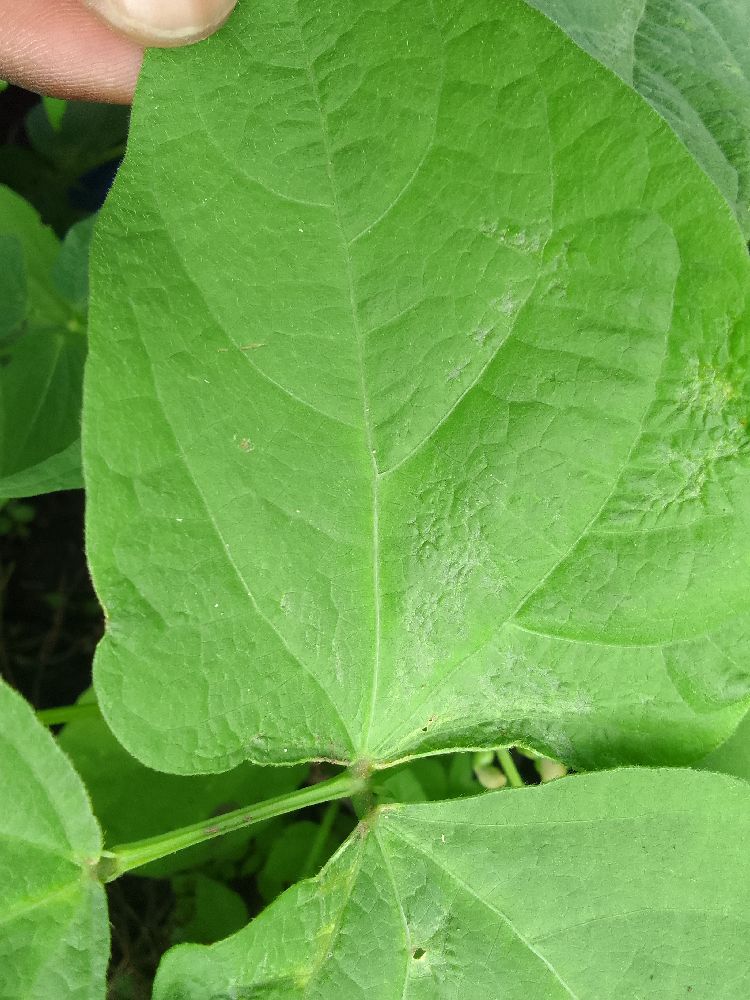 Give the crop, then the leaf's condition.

common bean, healthy
